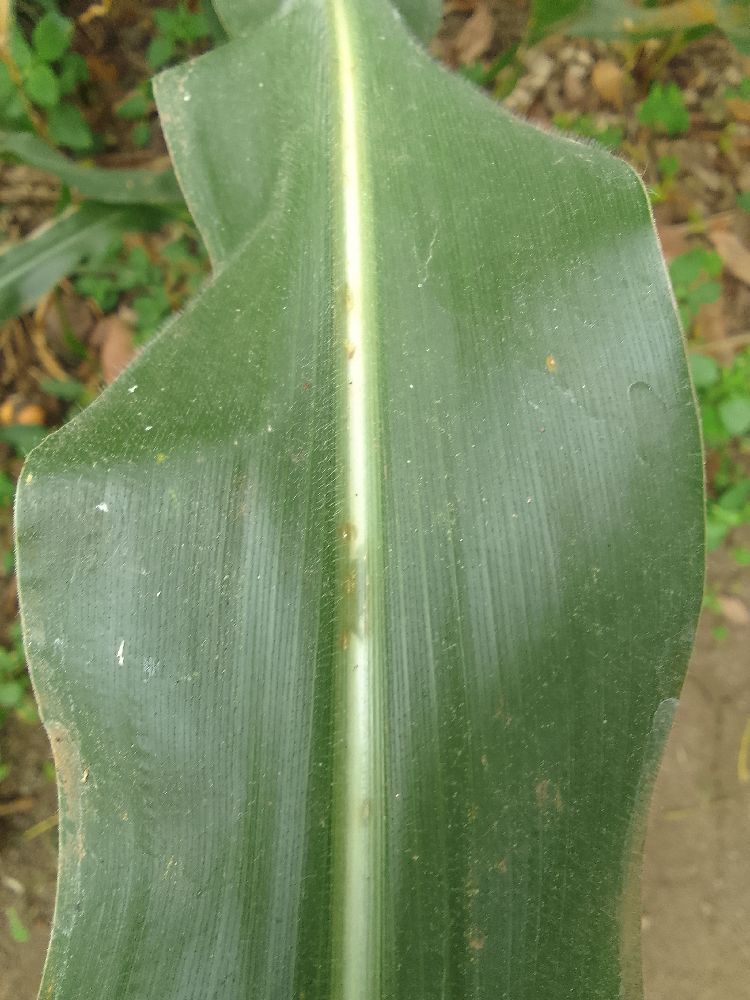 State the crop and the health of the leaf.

maize, healthy
